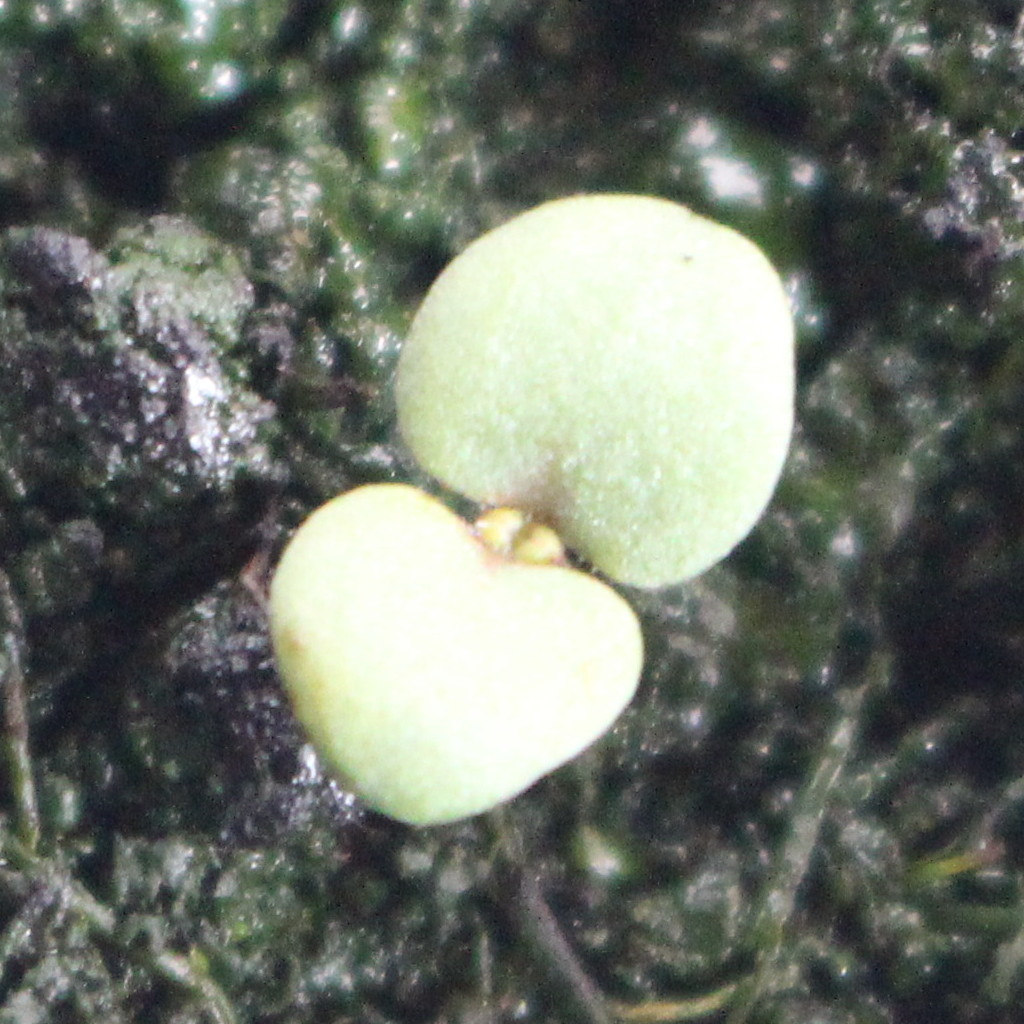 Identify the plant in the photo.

Veronica persica
